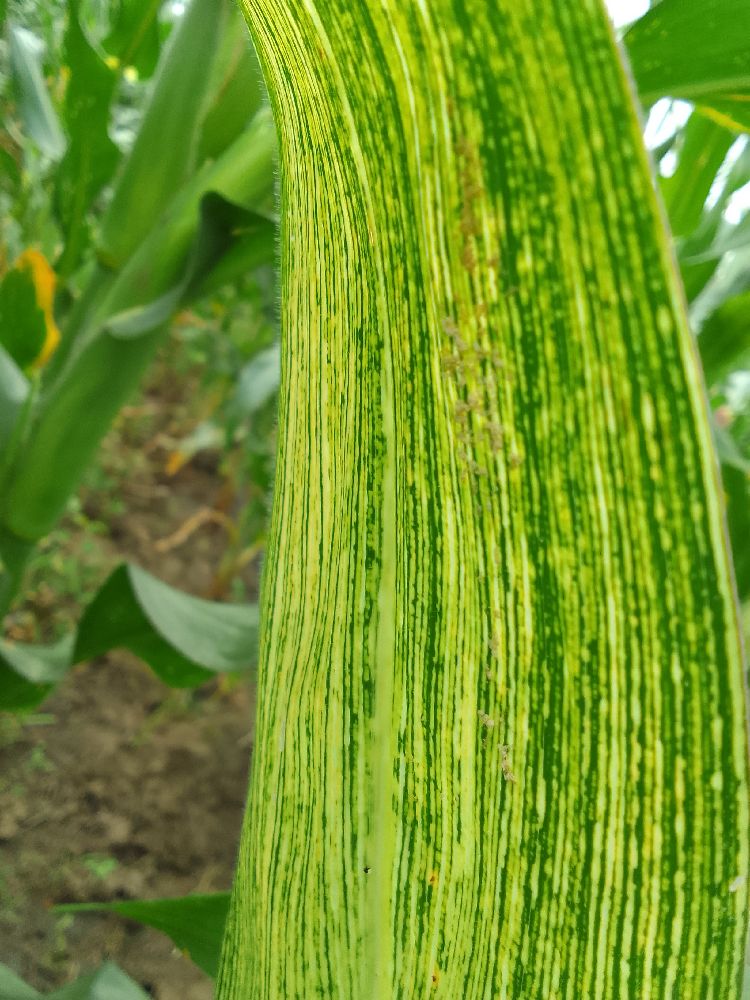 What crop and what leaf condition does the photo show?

maize, maize streak virus
